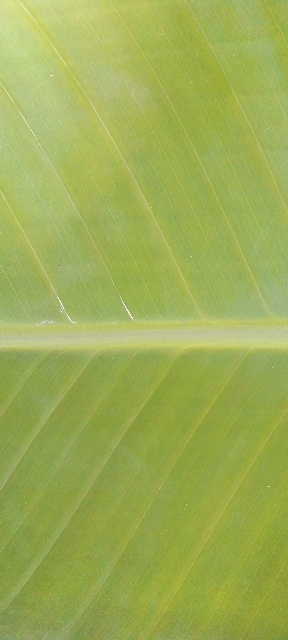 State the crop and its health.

banana, healthy
